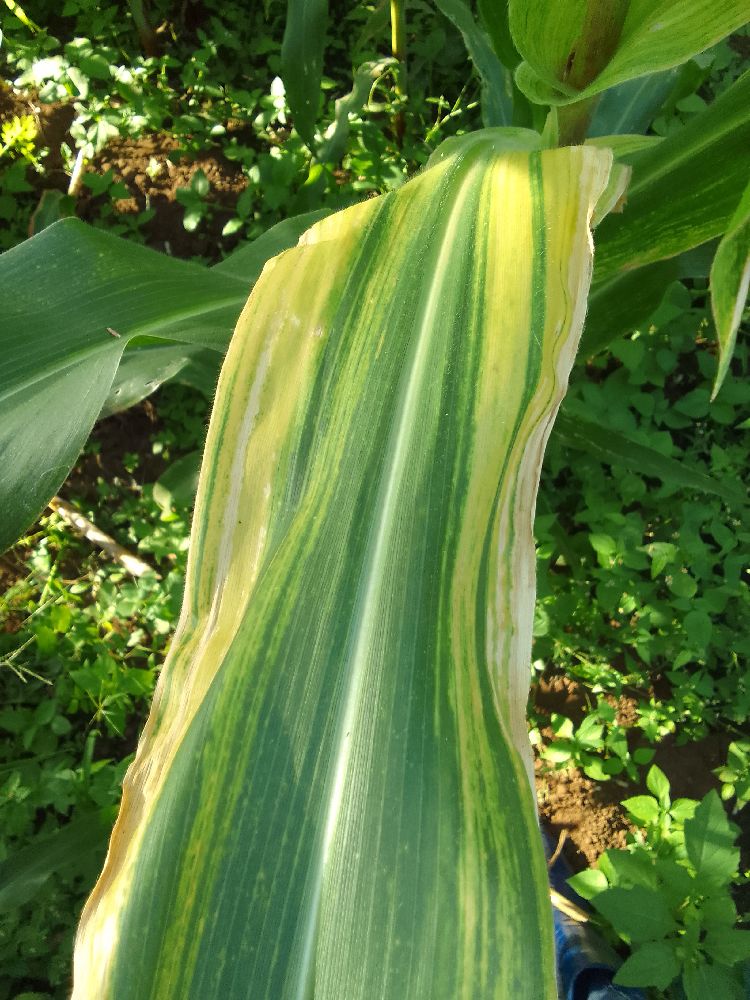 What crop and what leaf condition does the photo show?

maize, maize lethal necrosis
